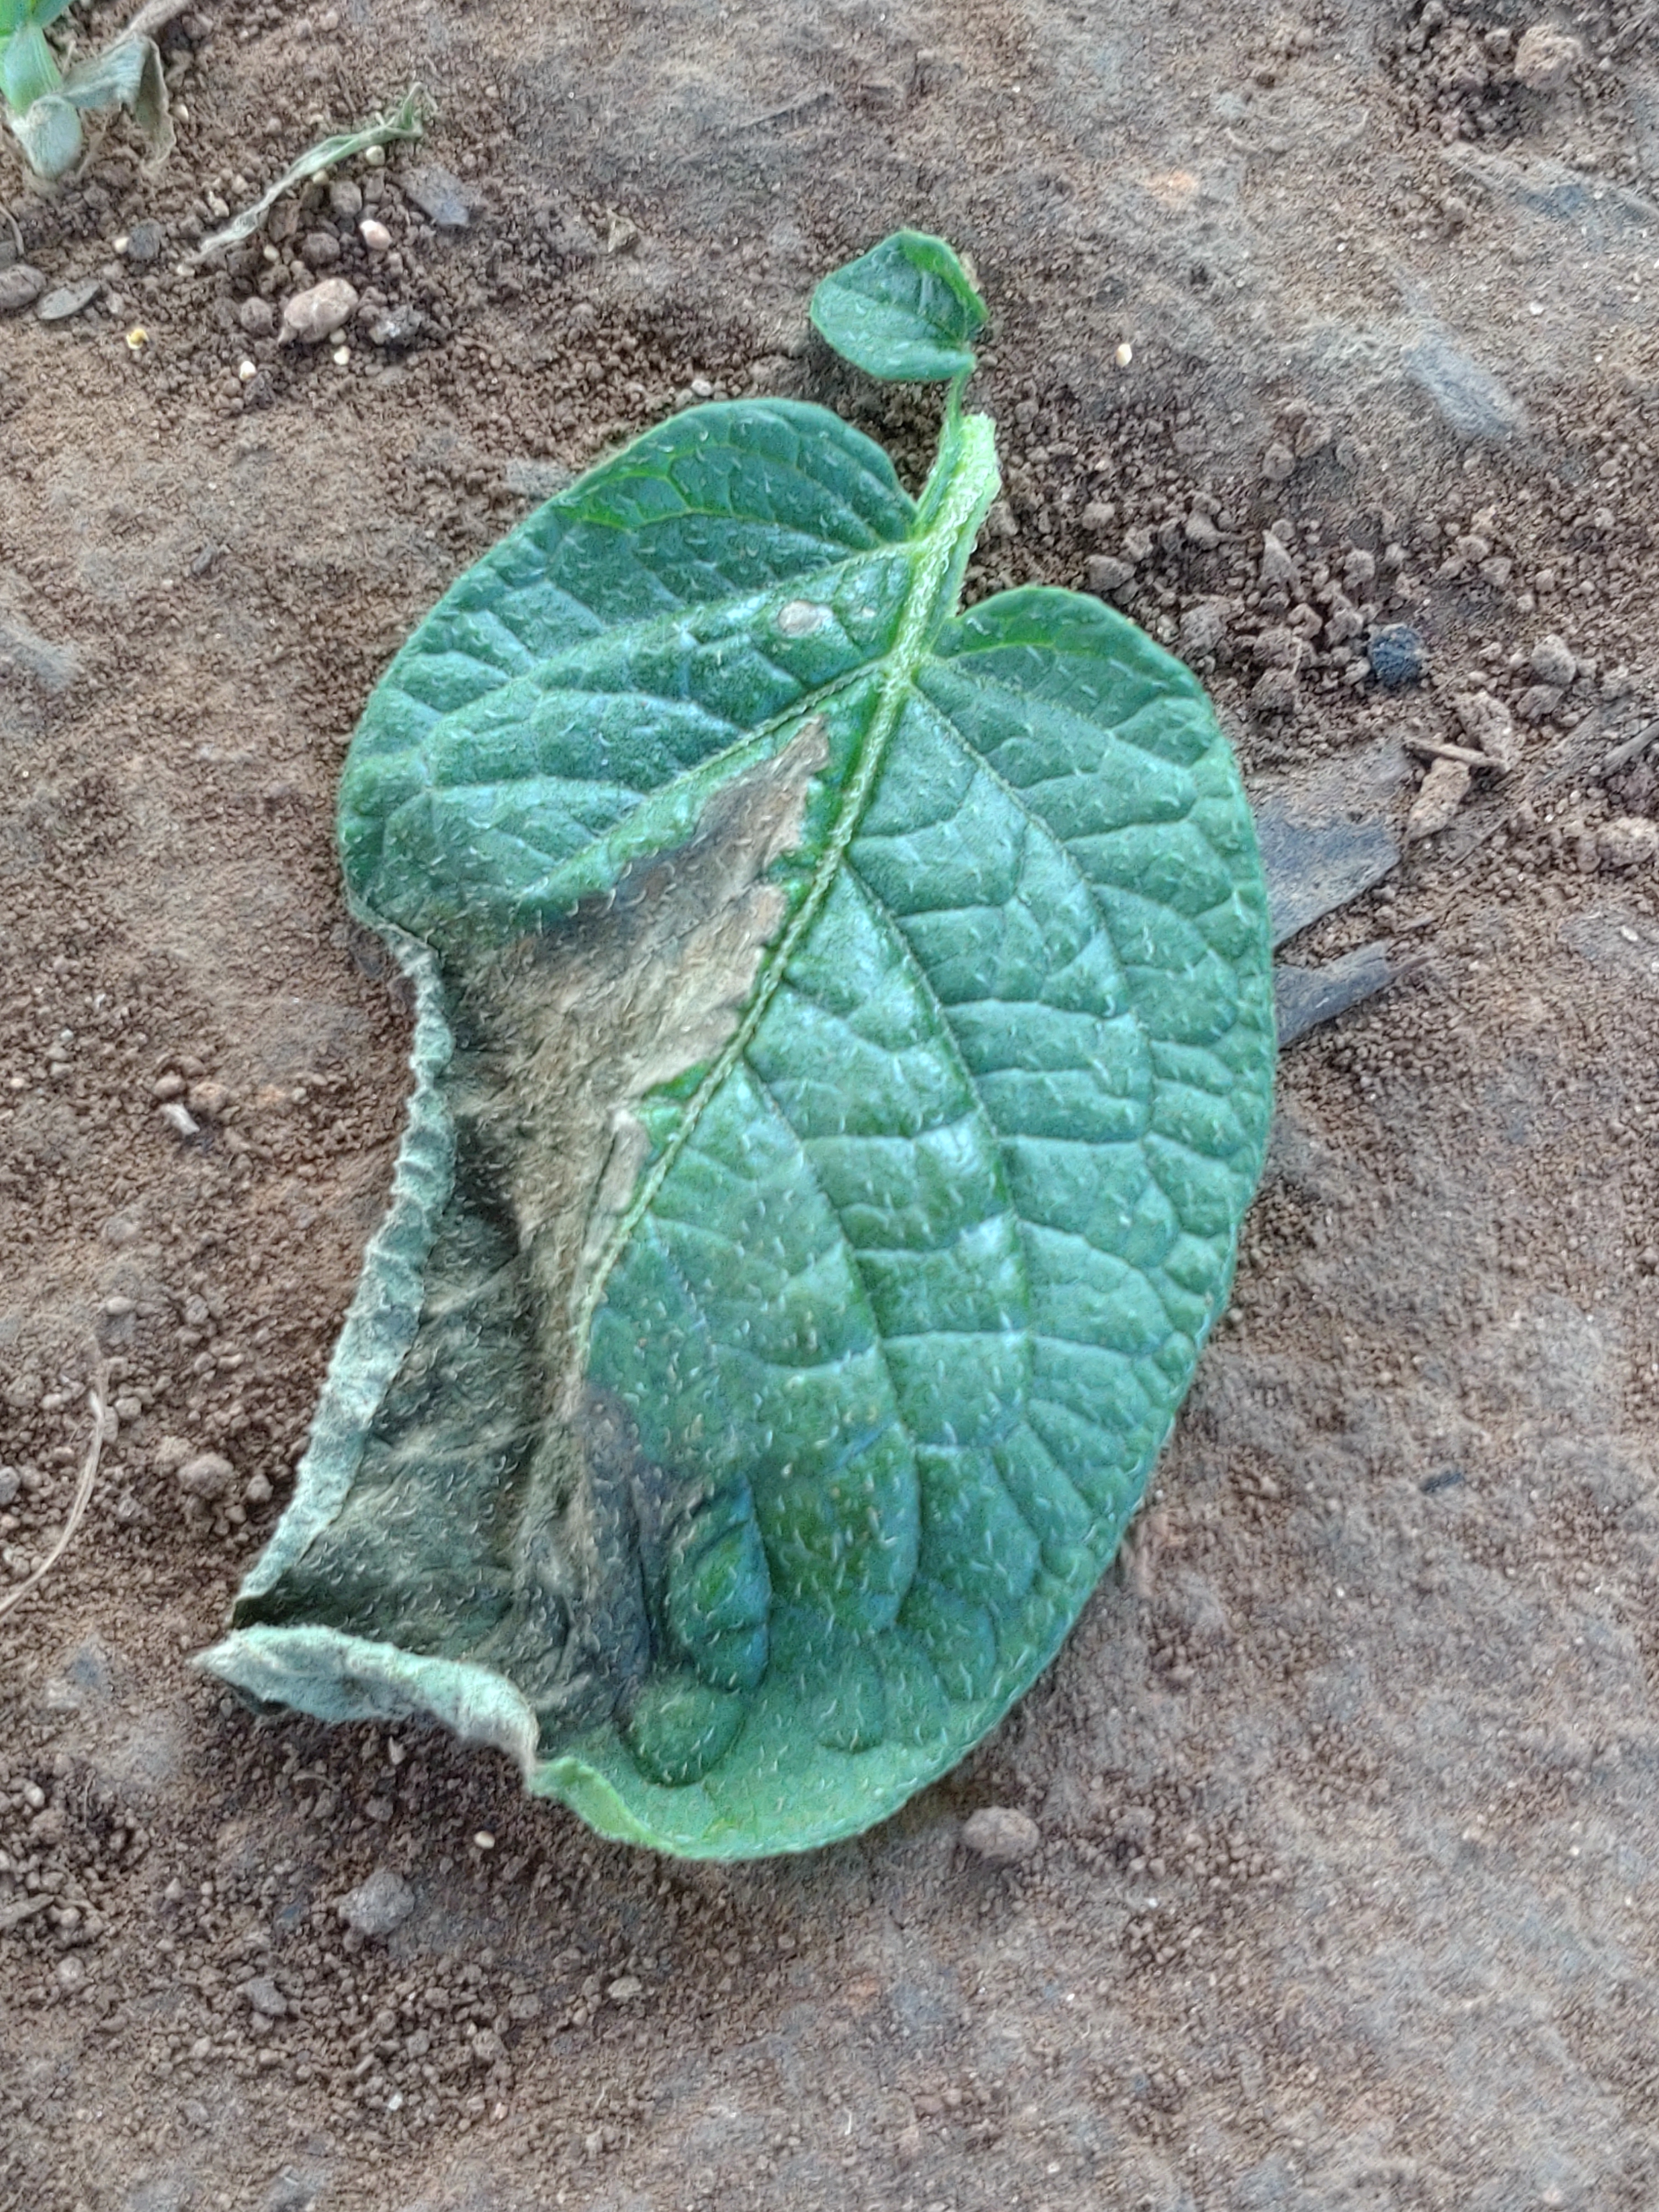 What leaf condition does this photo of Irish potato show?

early blight
